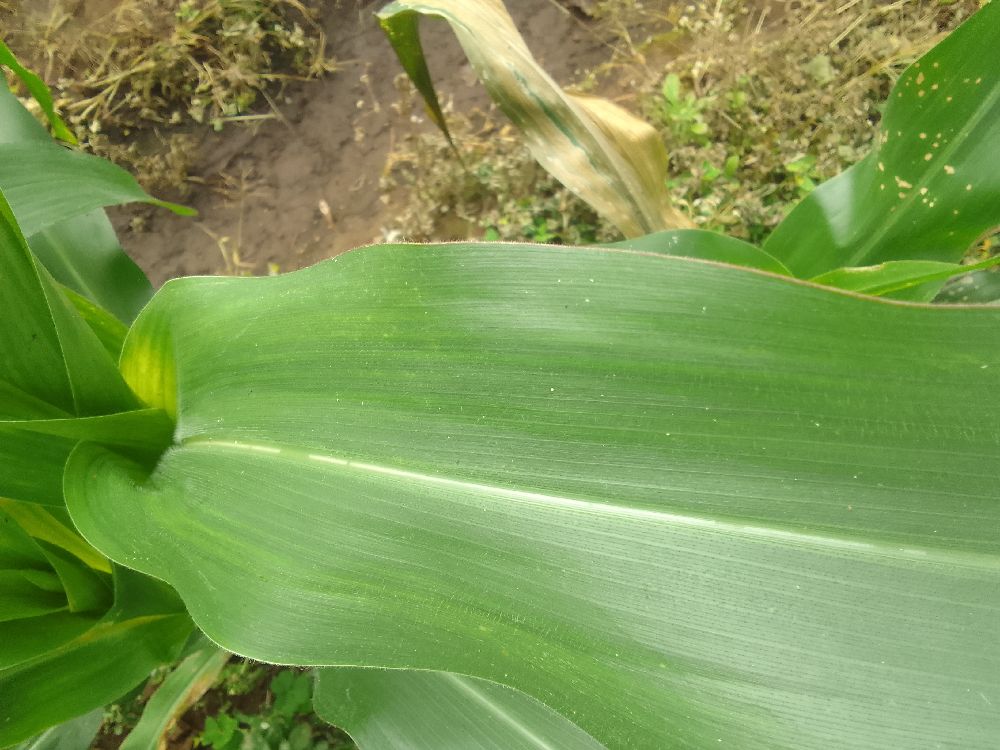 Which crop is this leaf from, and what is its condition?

maize, healthy
